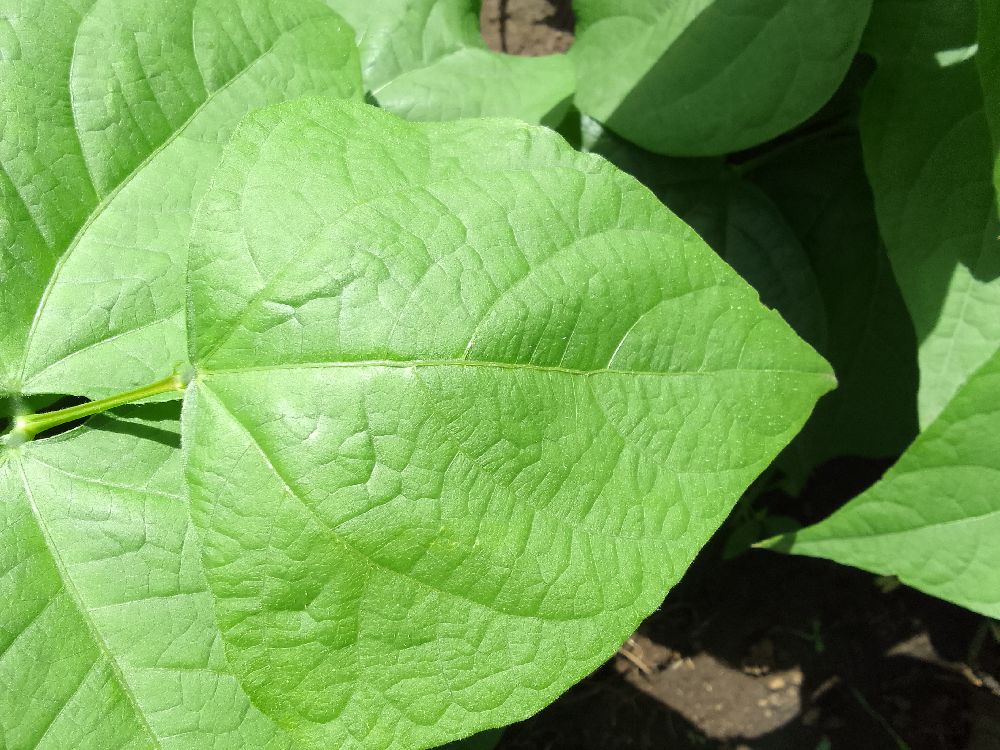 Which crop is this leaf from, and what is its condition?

common bean, healthy
